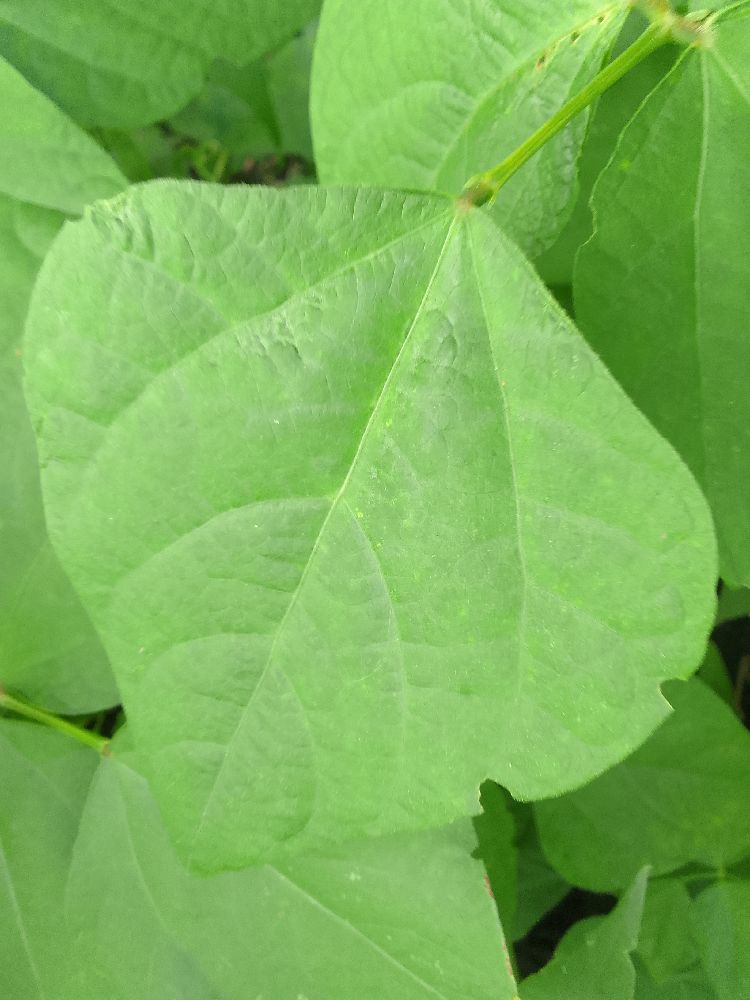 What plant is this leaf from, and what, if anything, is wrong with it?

common bean, healthy
